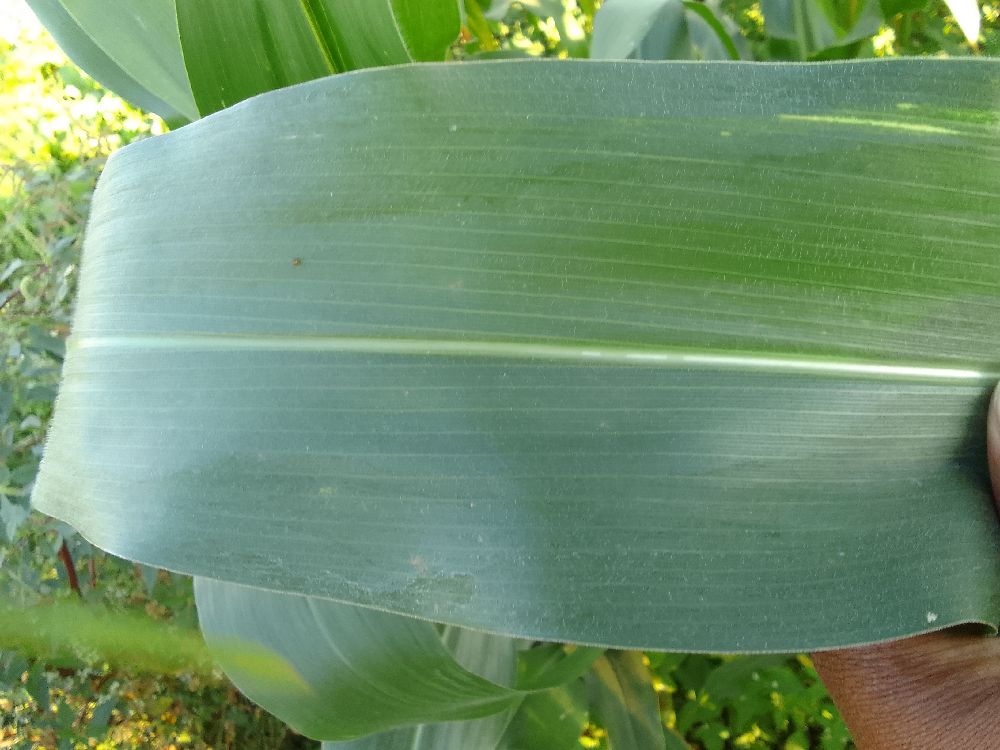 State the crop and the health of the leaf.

maize, healthy
